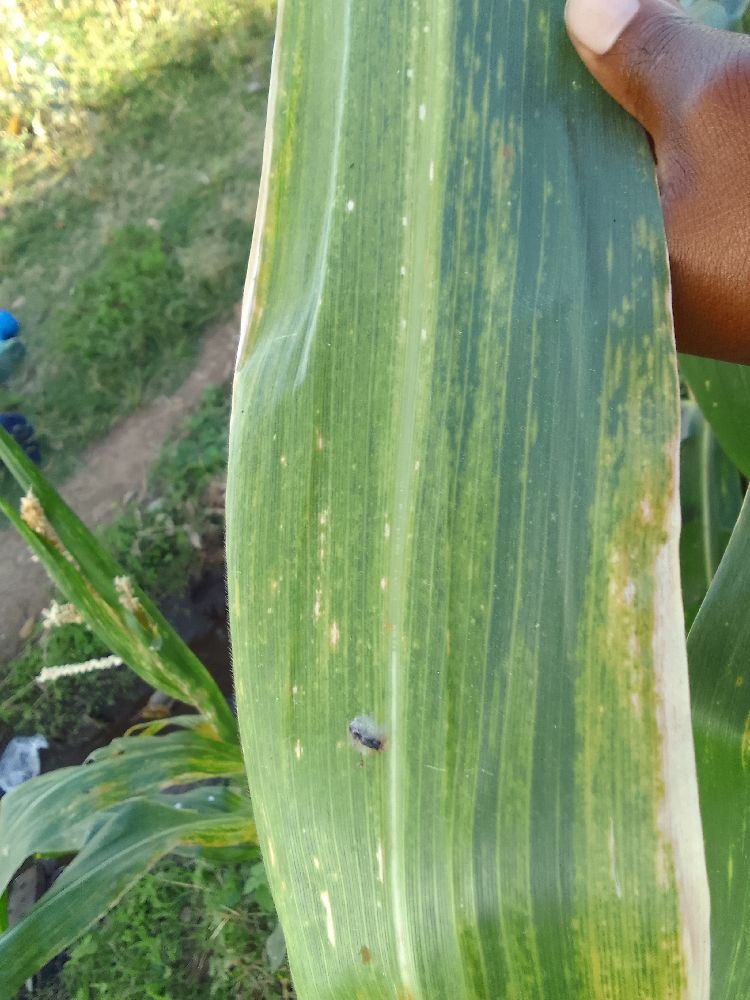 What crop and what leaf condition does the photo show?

maize, maize lethal necrosis
